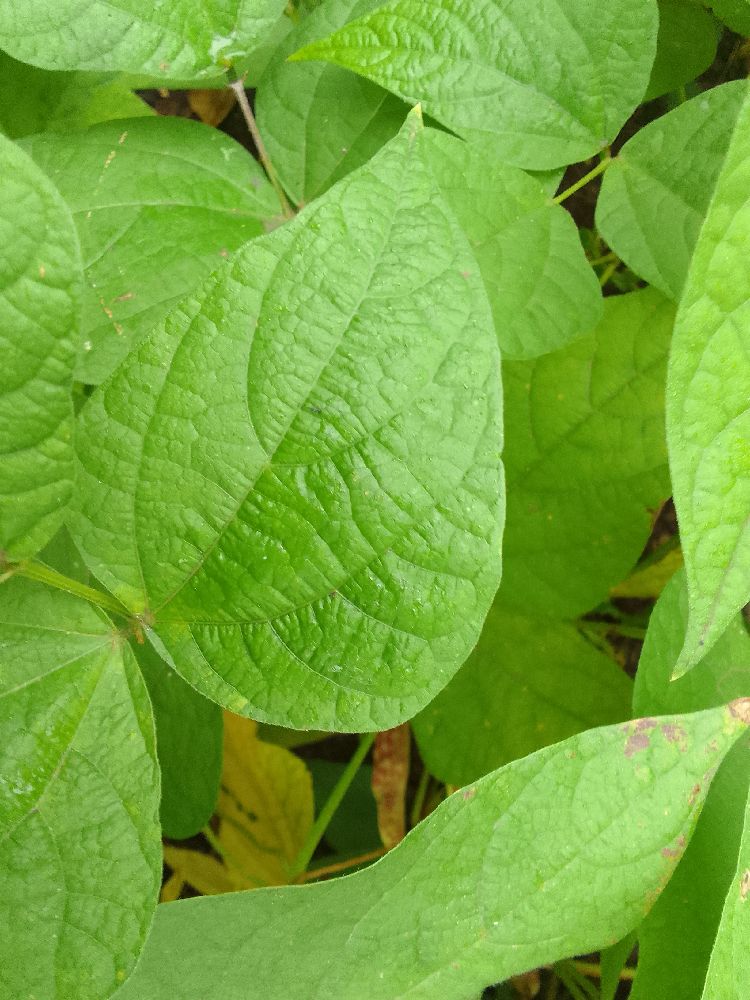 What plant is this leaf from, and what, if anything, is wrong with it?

common bean, healthy
